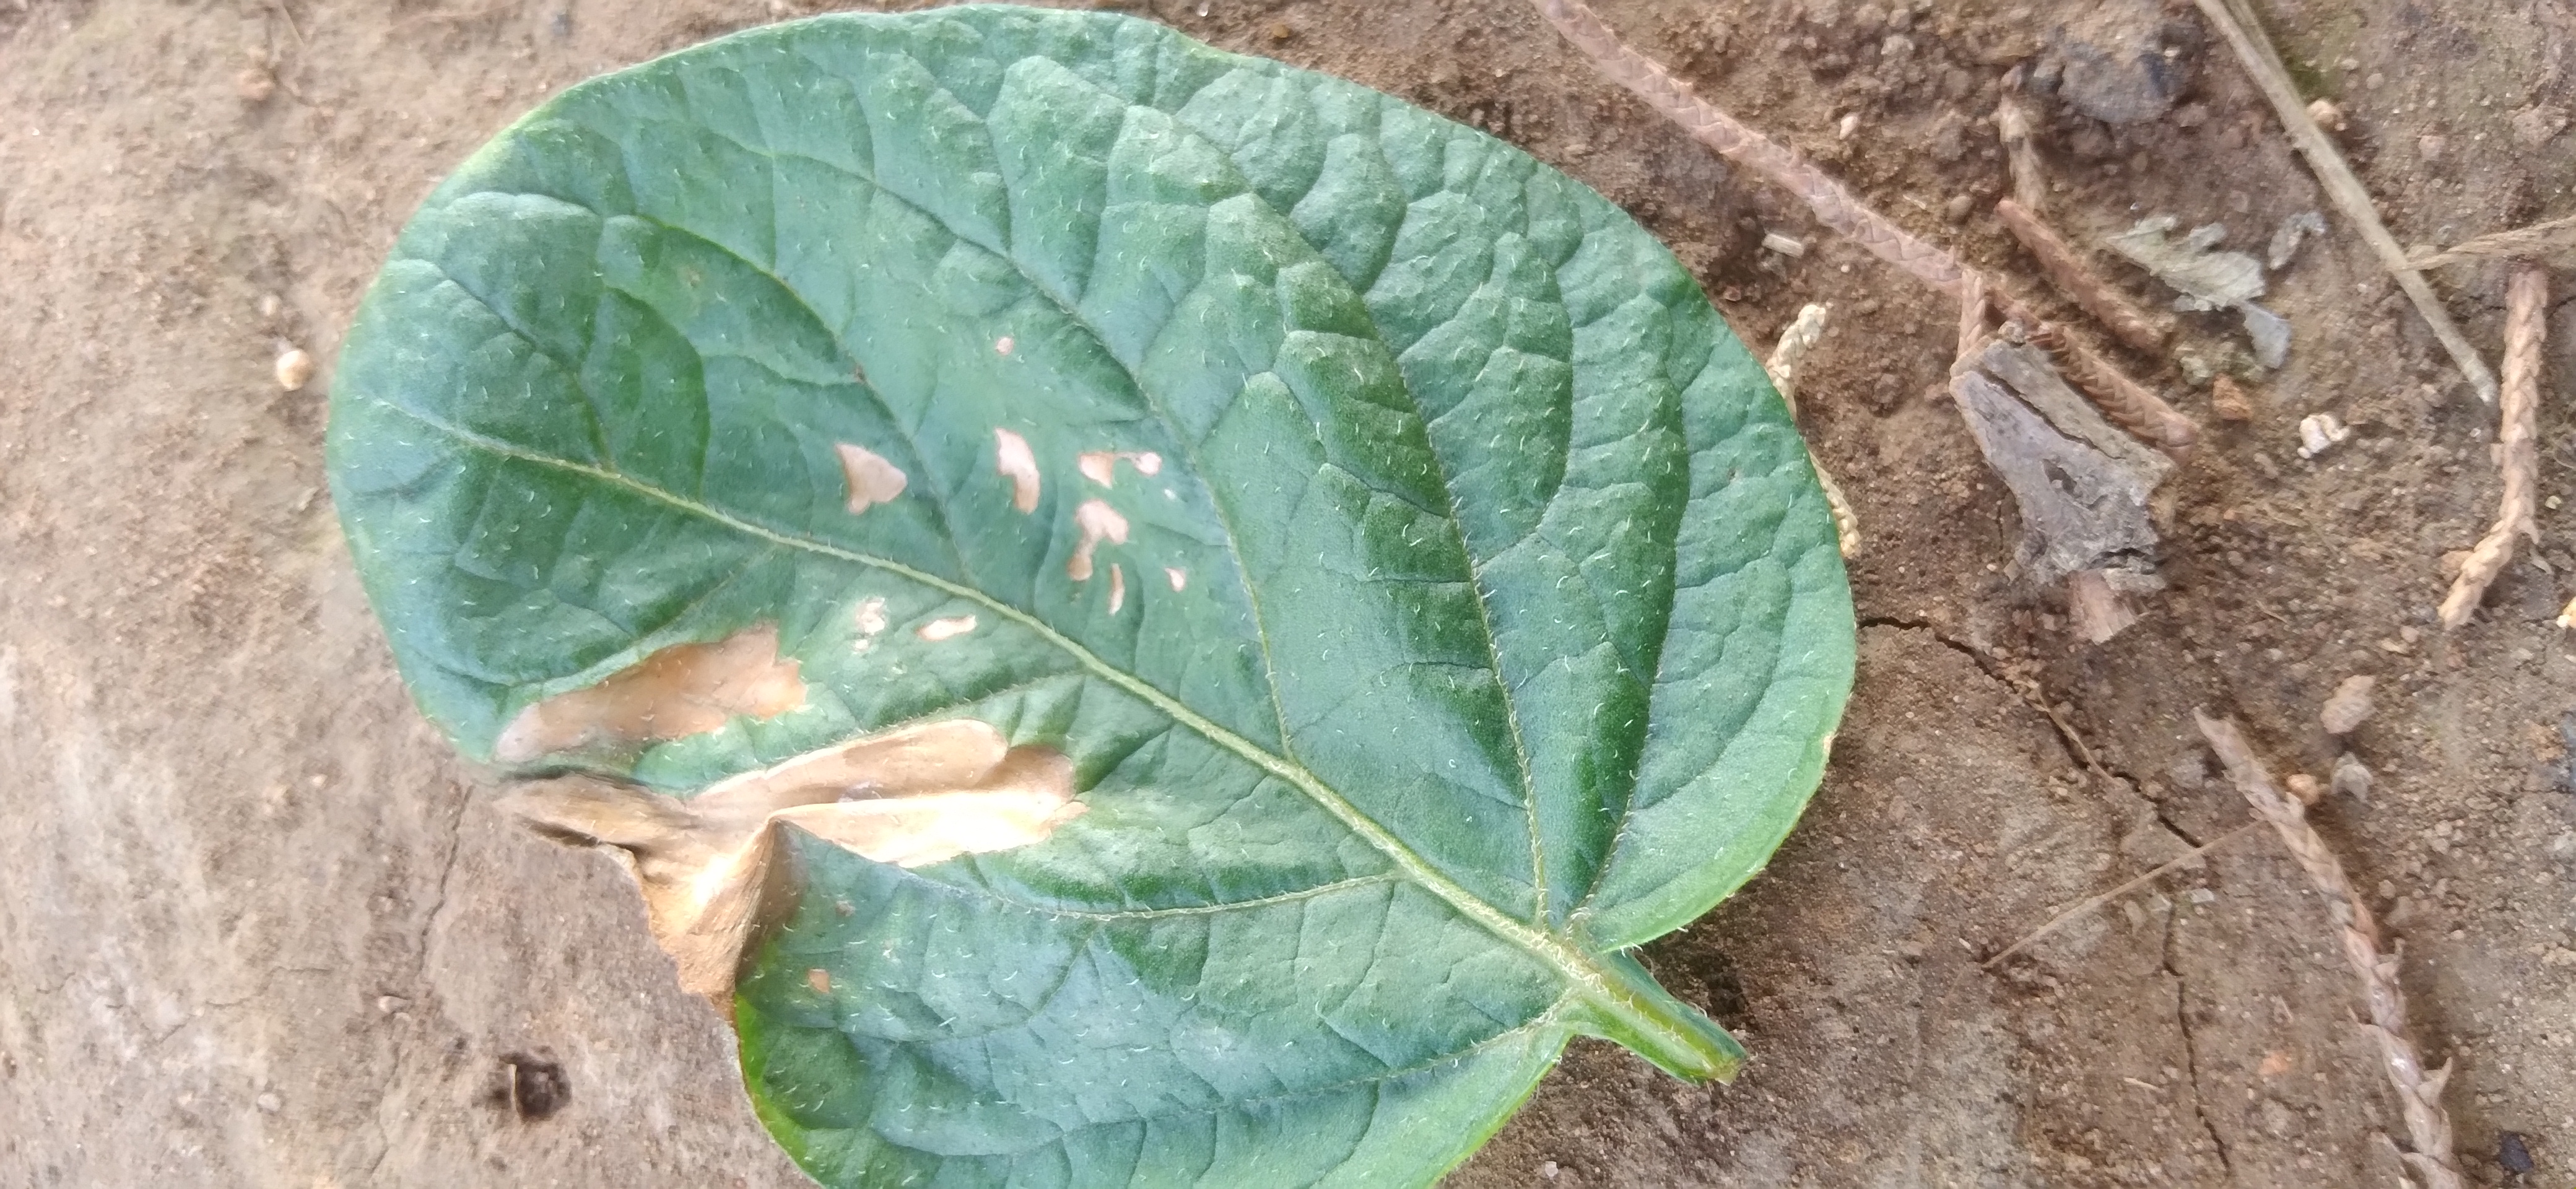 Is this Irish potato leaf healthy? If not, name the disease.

early blight
